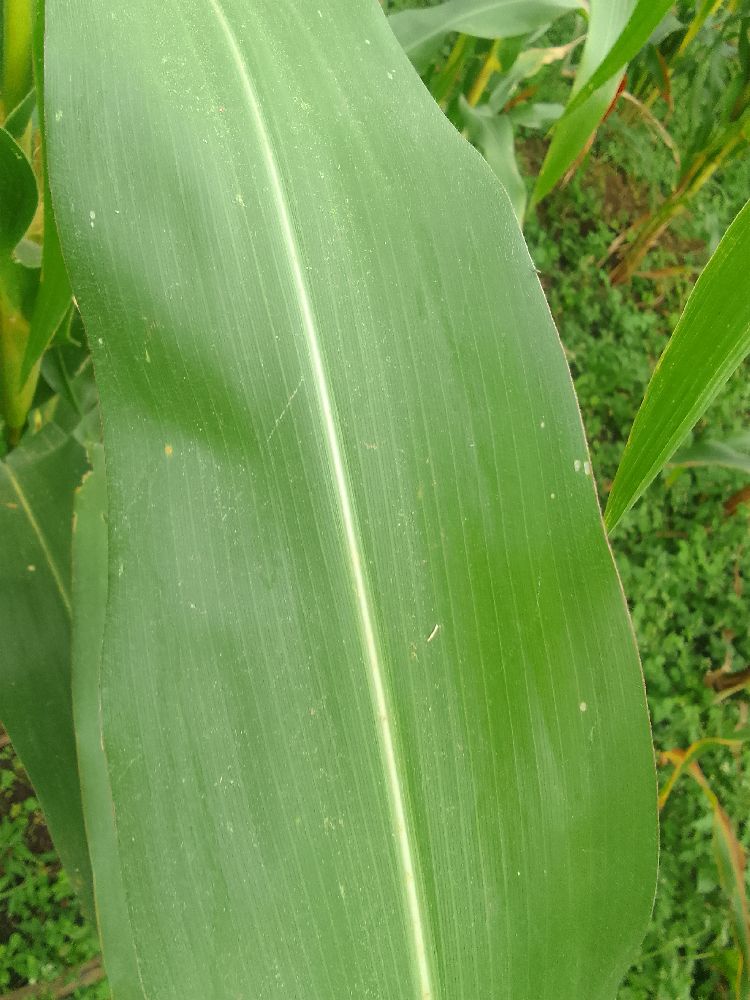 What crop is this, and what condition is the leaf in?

maize, healthy
